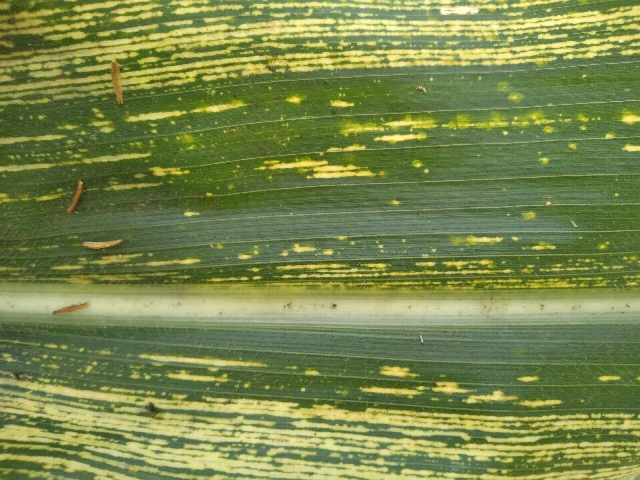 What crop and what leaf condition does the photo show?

maize, maize streak virus
